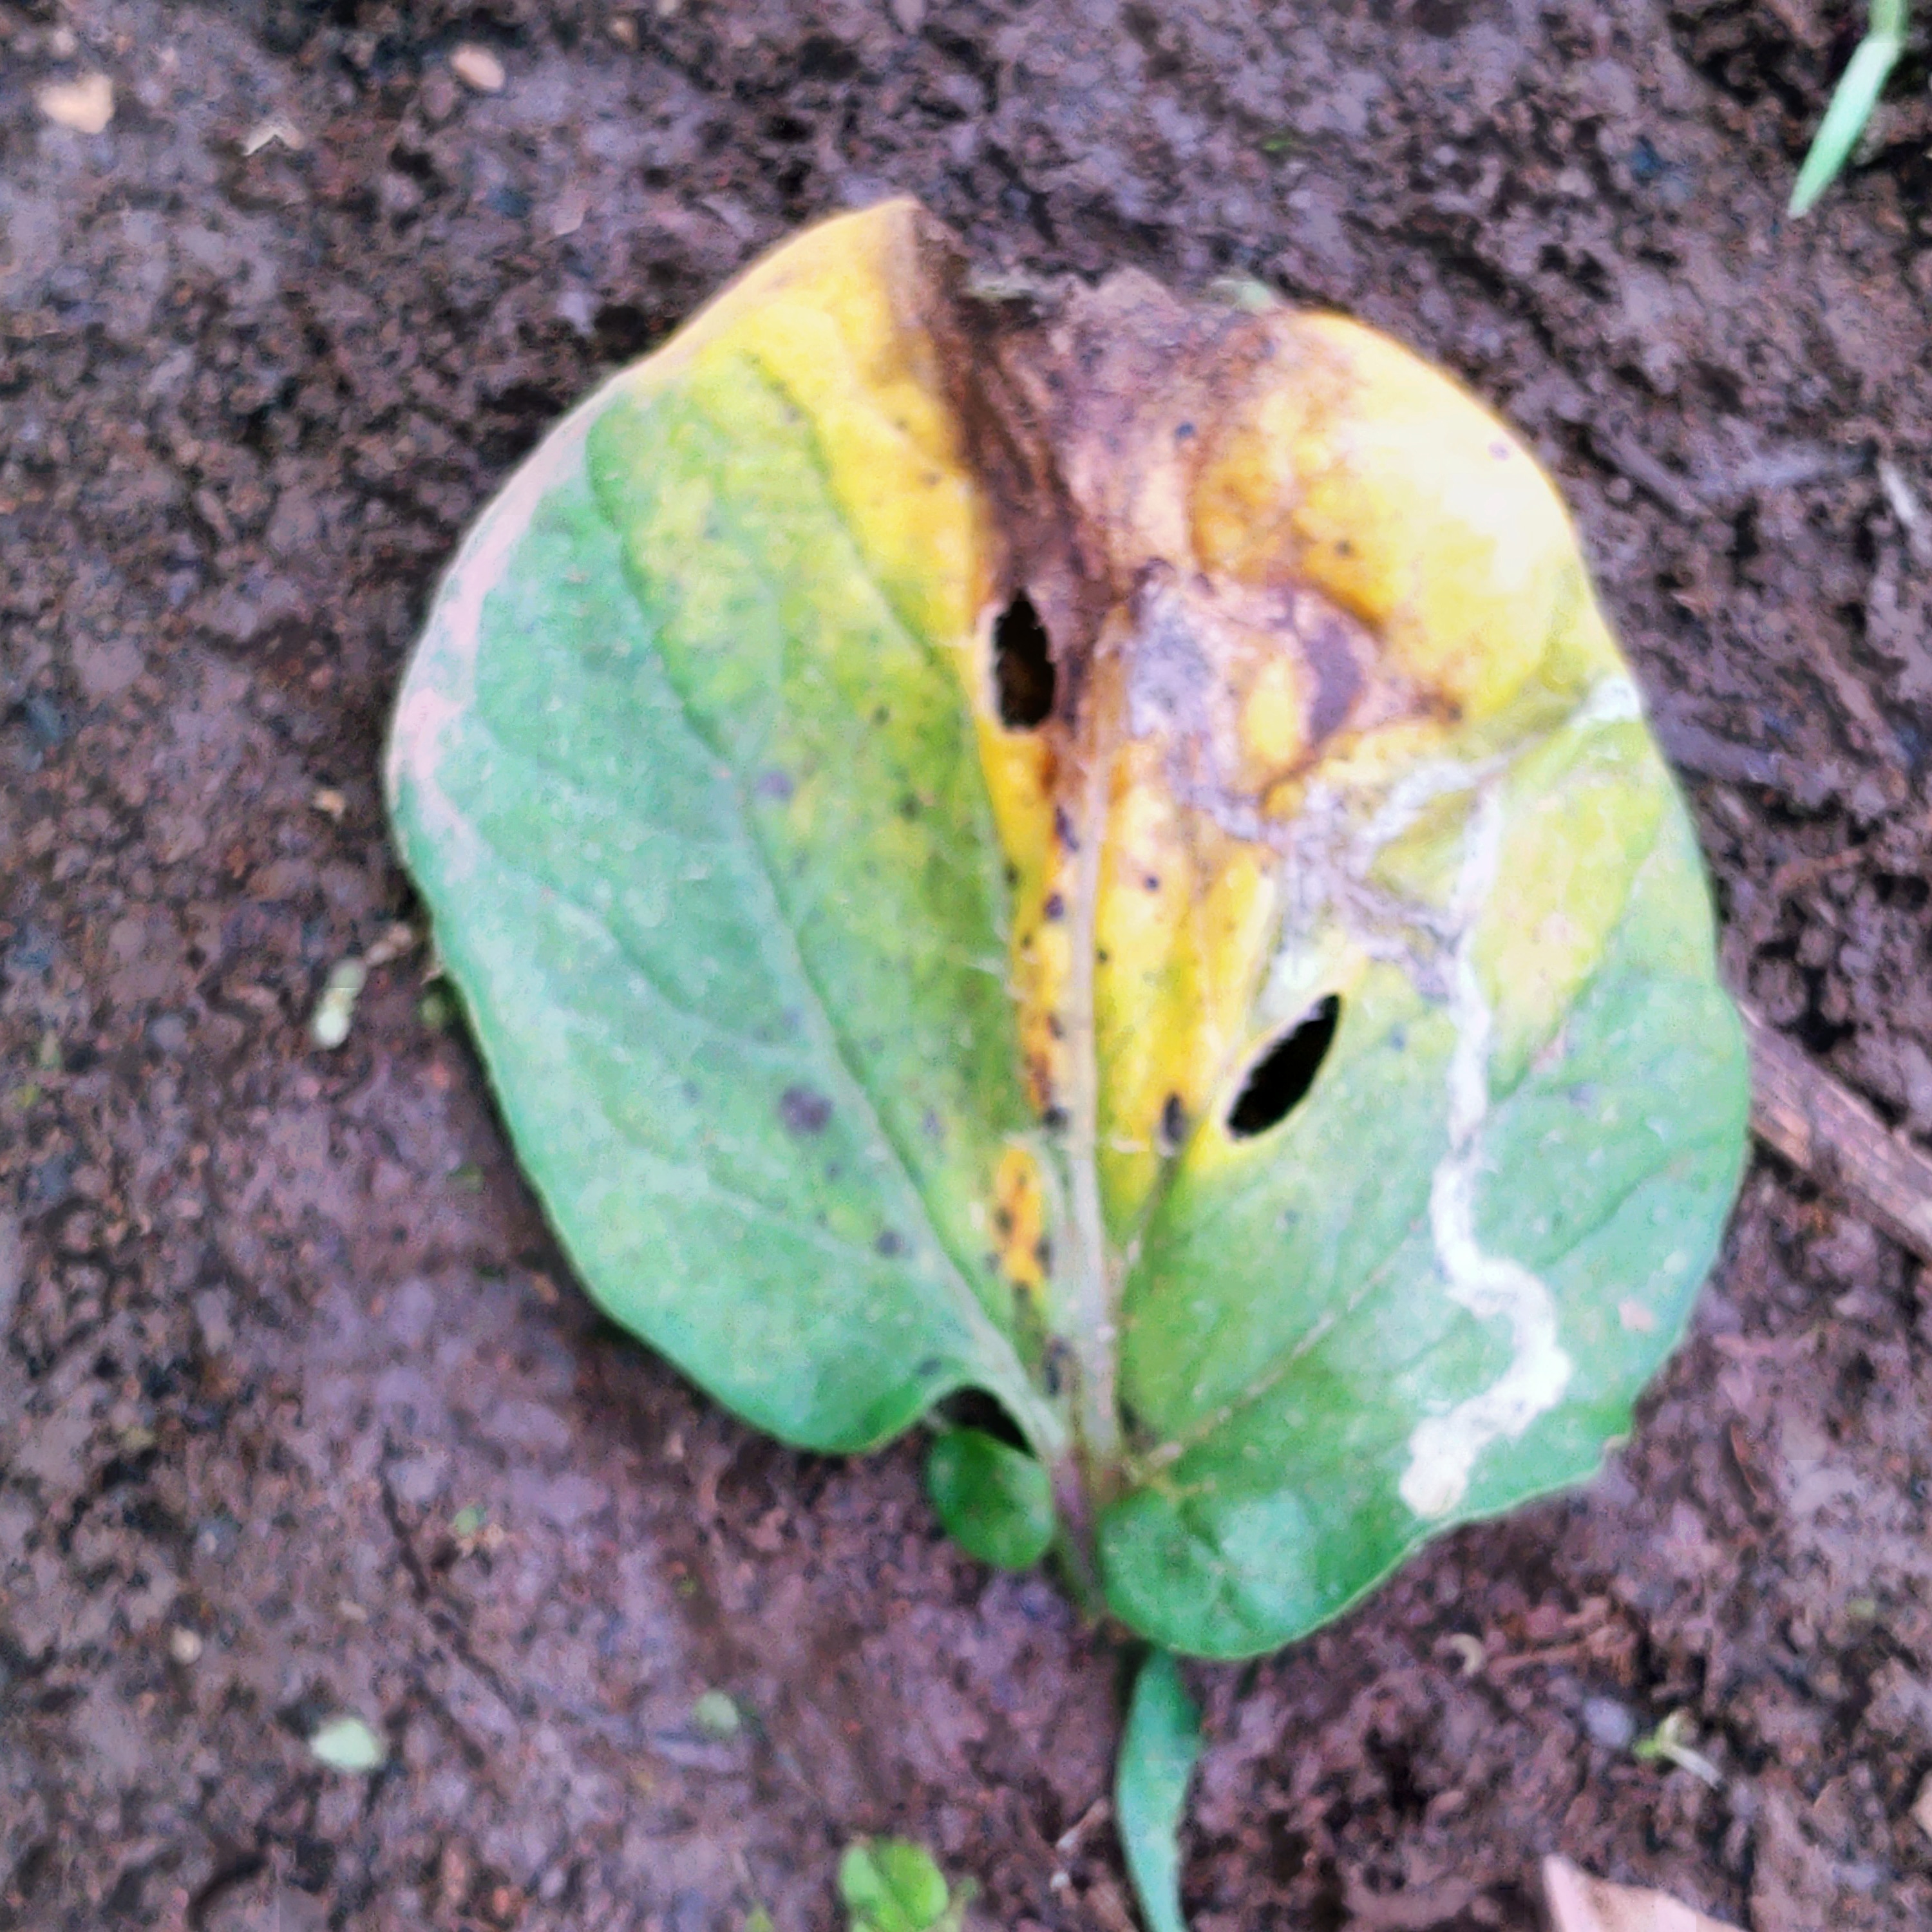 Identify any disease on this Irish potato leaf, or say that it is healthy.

late blight
